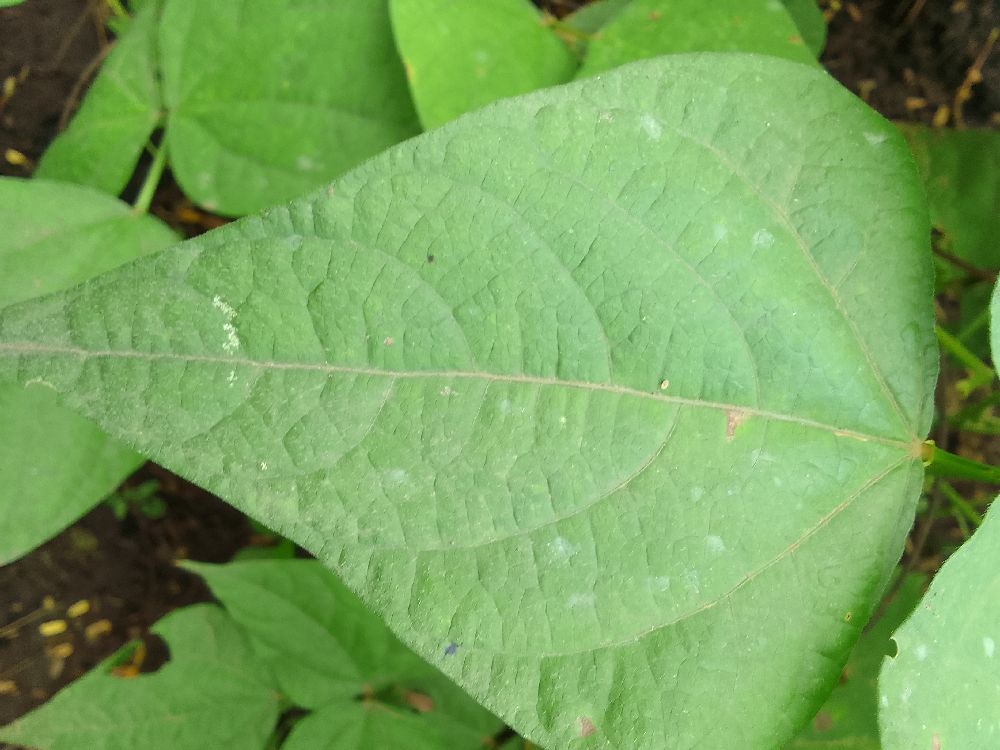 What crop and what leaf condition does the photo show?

common bean, healthy
